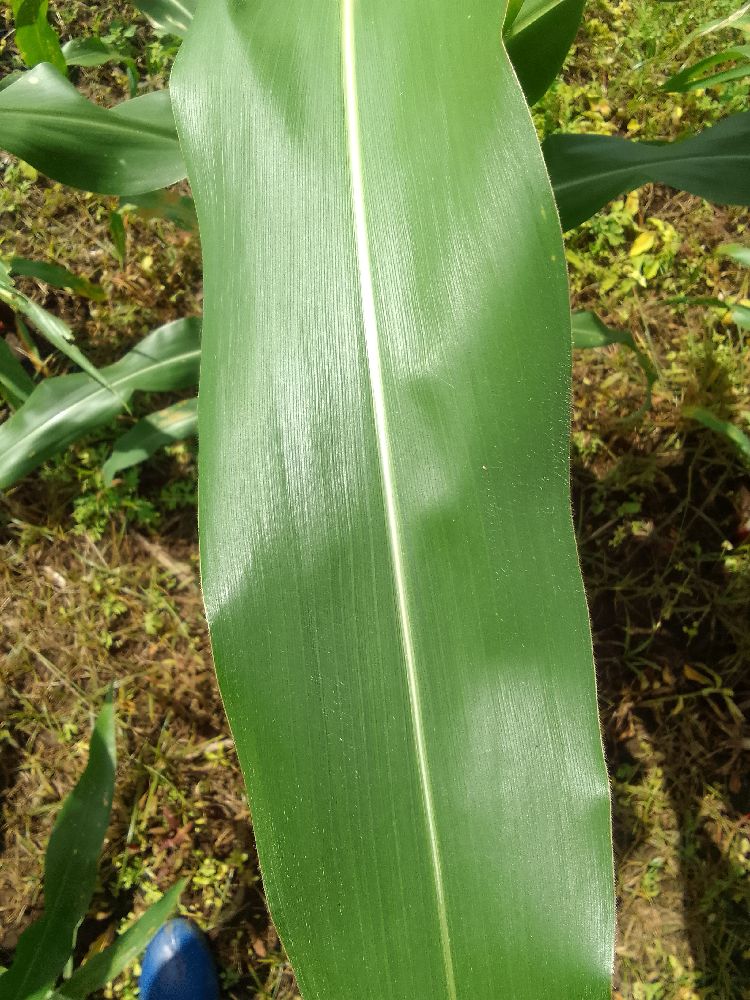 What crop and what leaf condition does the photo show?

maize, healthy
